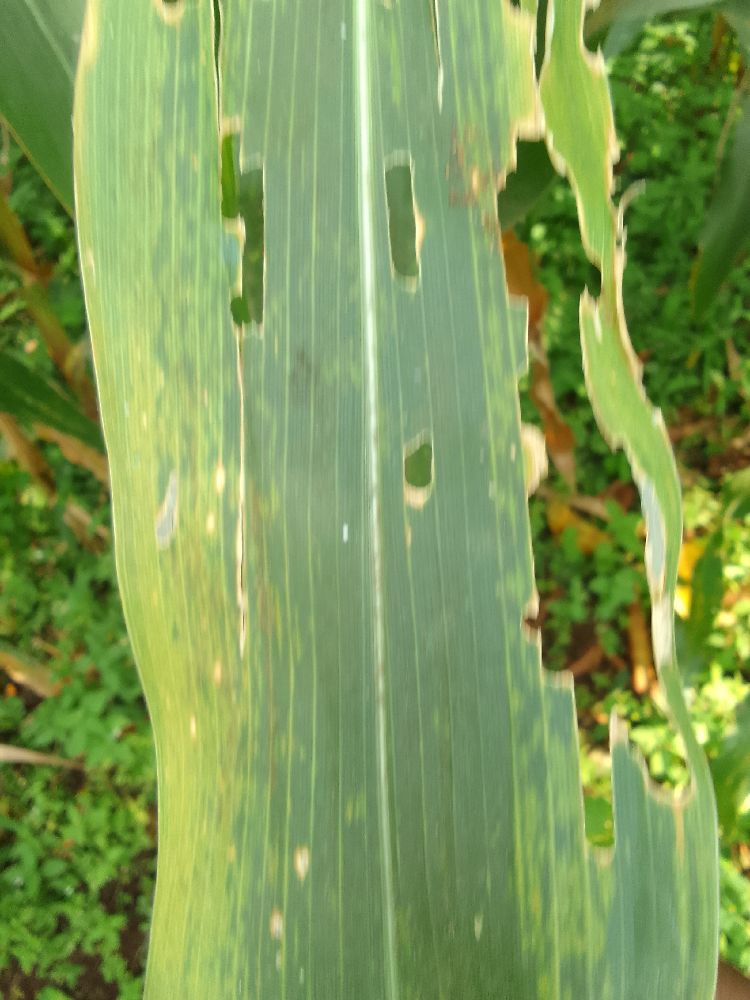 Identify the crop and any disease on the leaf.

maize, maize lethal necrosis
